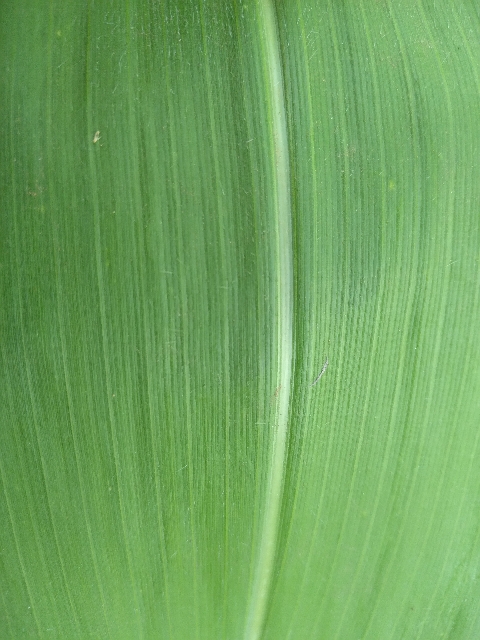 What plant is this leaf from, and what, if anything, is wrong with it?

maize, healthy
